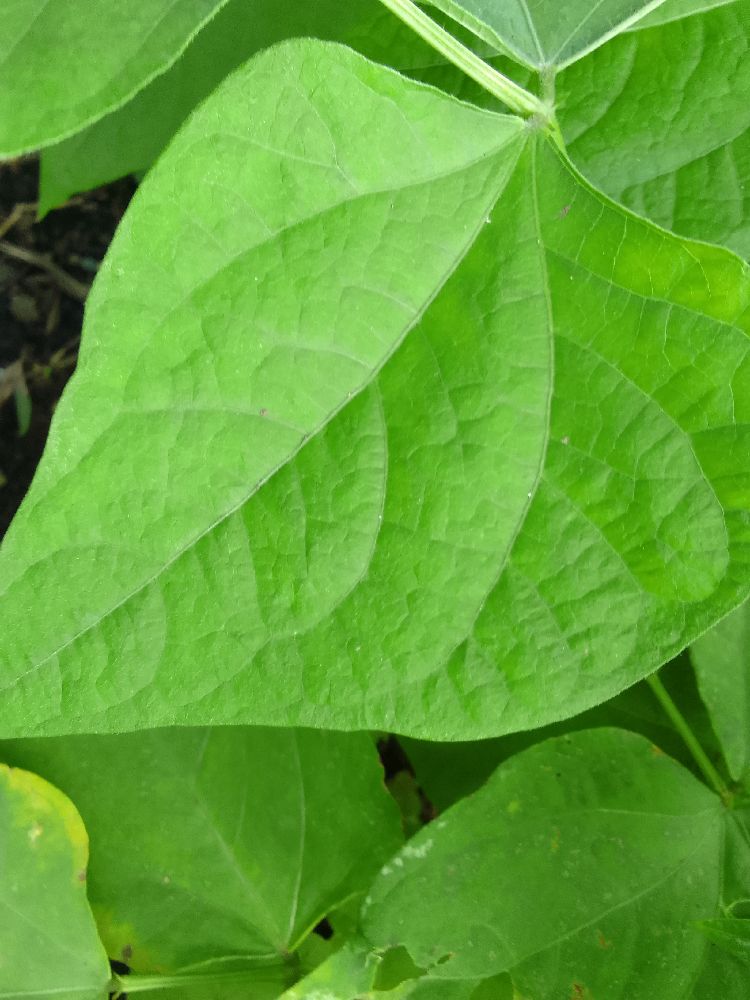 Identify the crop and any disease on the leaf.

common bean, healthy
